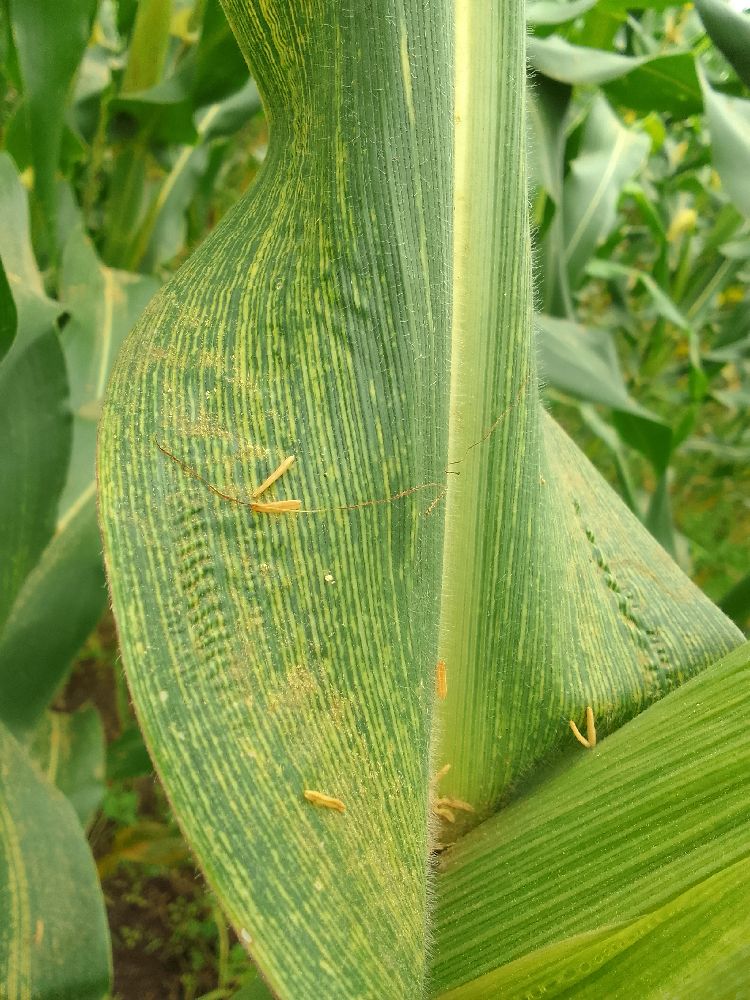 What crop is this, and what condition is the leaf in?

maize, maize streak virus
